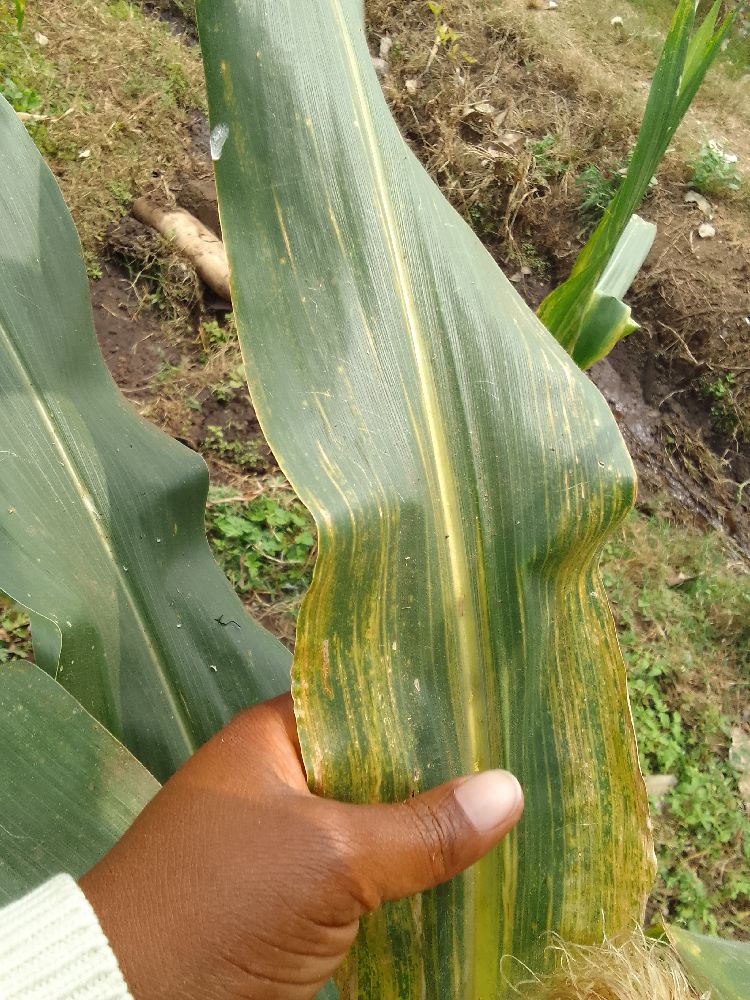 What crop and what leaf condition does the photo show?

maize, maize lethal necrosis
